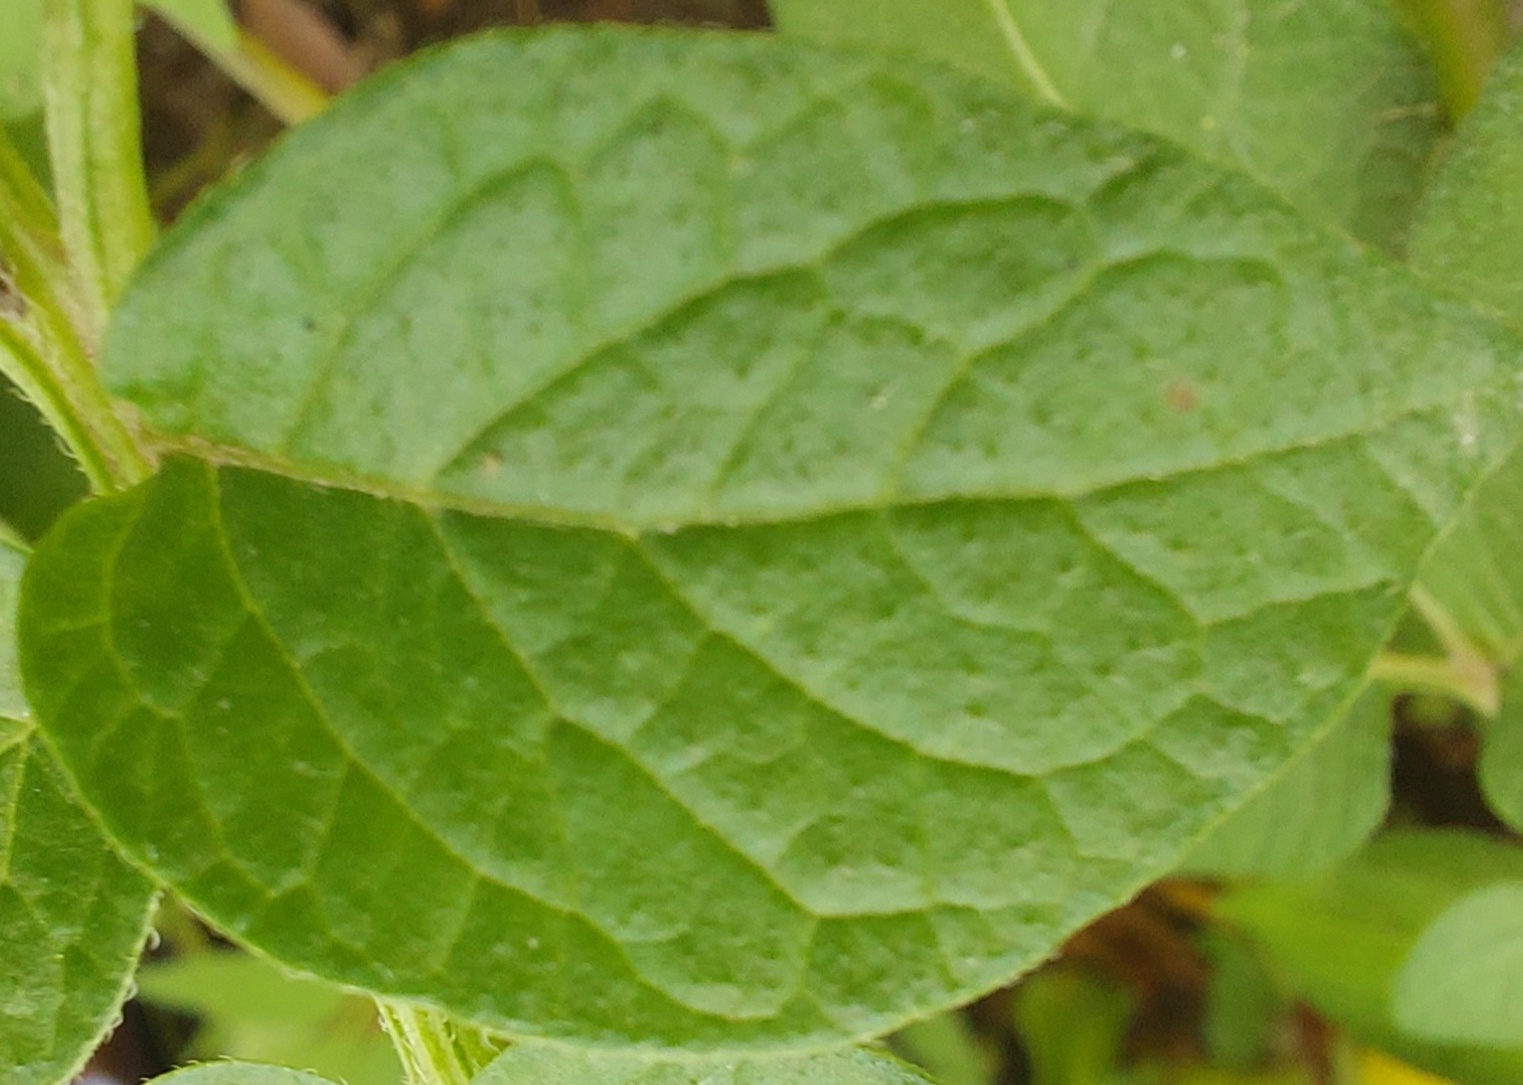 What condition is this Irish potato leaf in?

healthy
